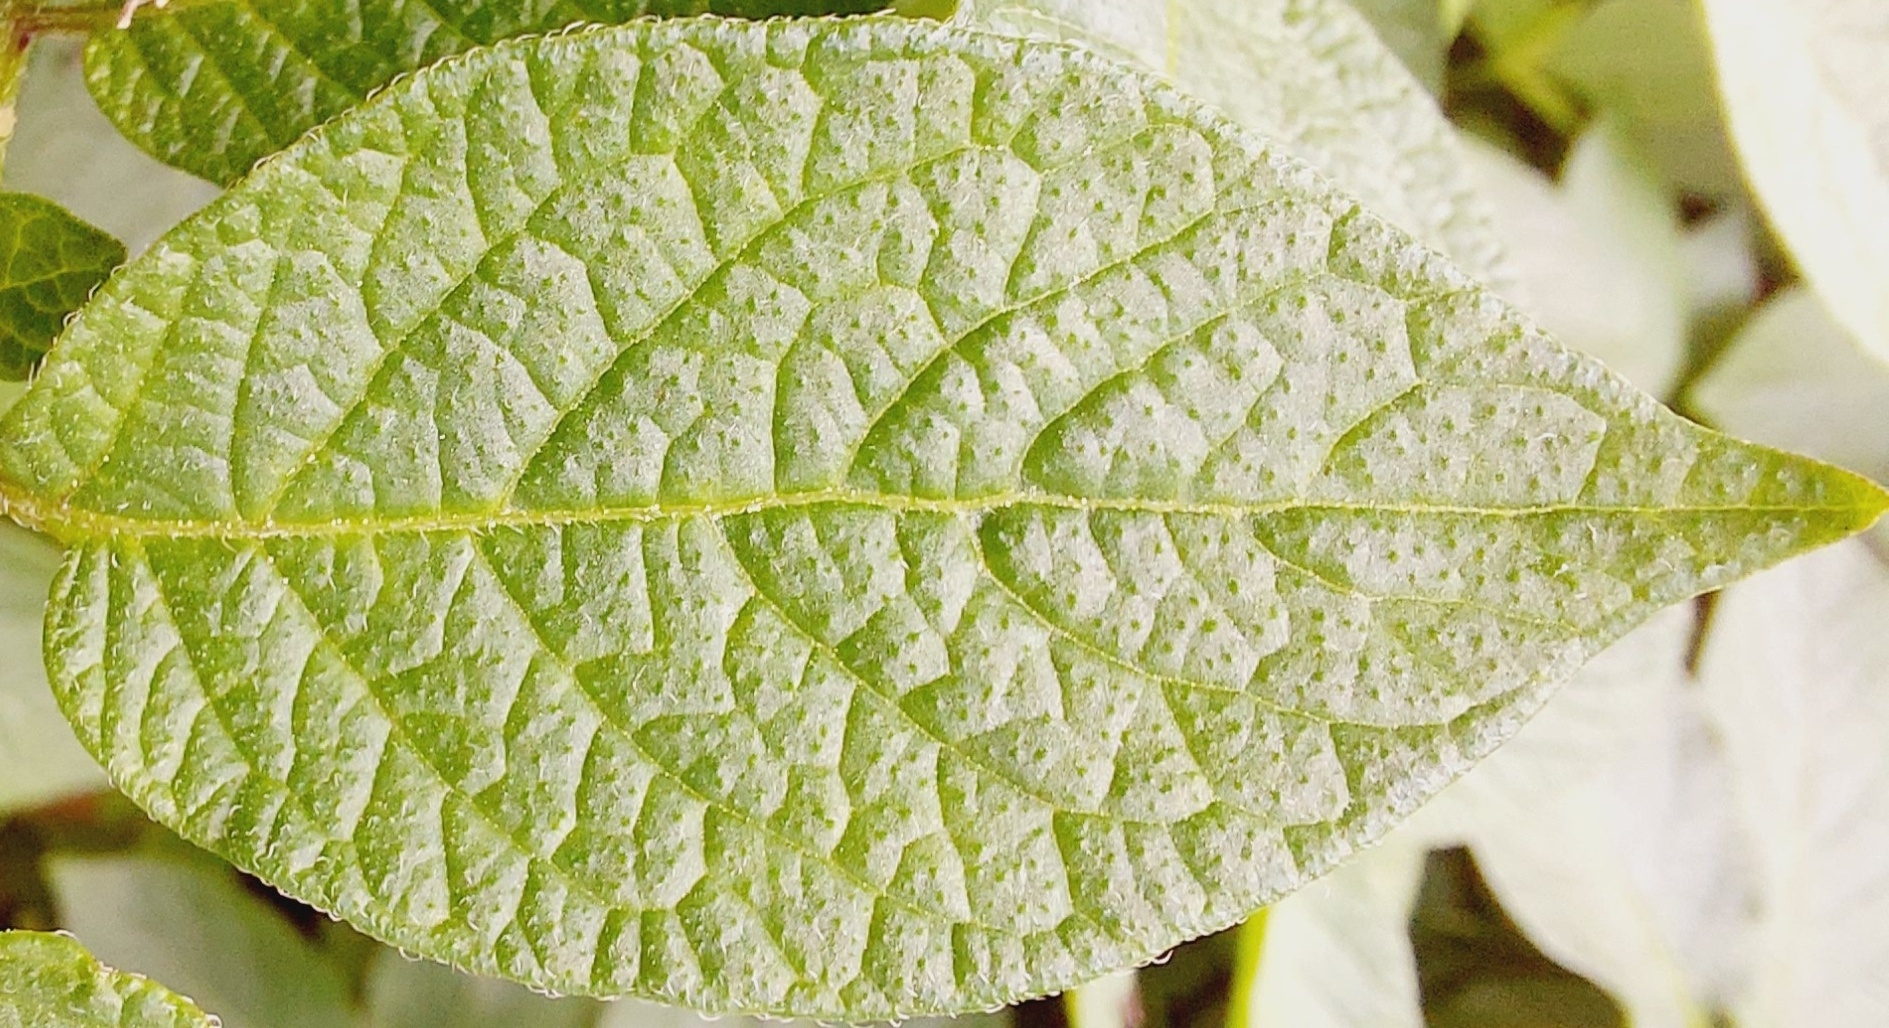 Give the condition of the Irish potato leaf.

healthy
